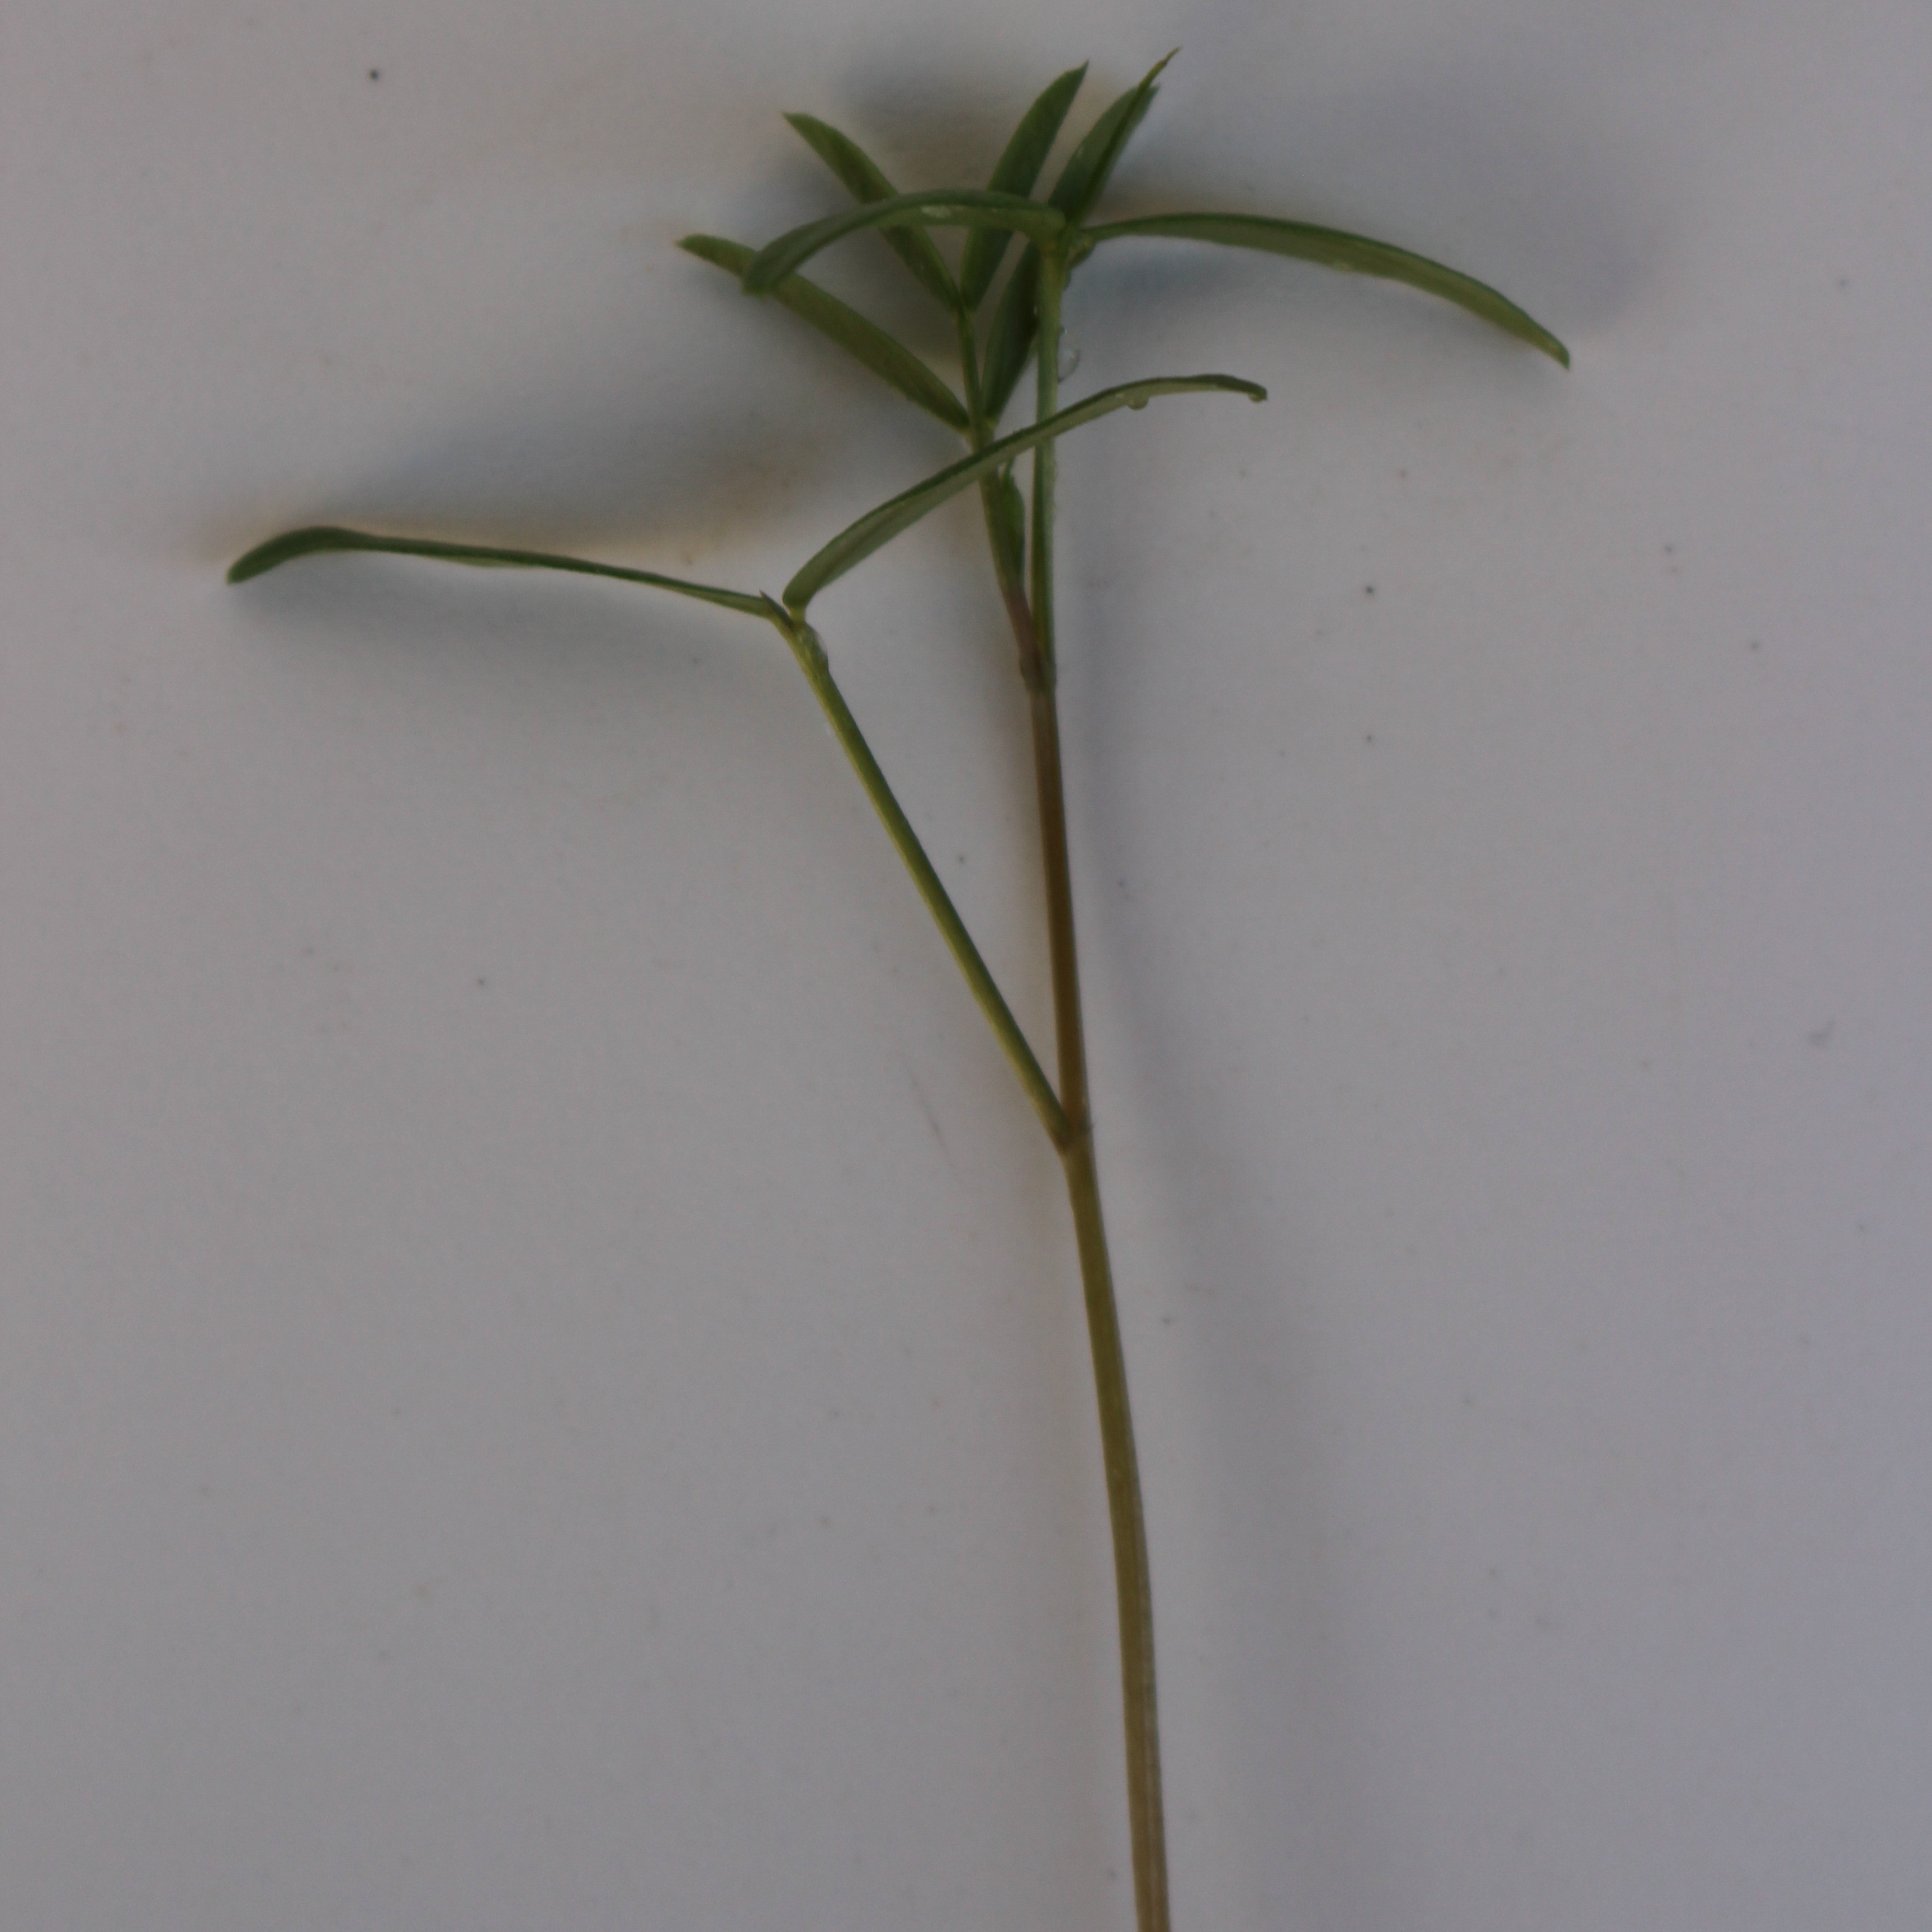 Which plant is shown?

Vicia sativa
